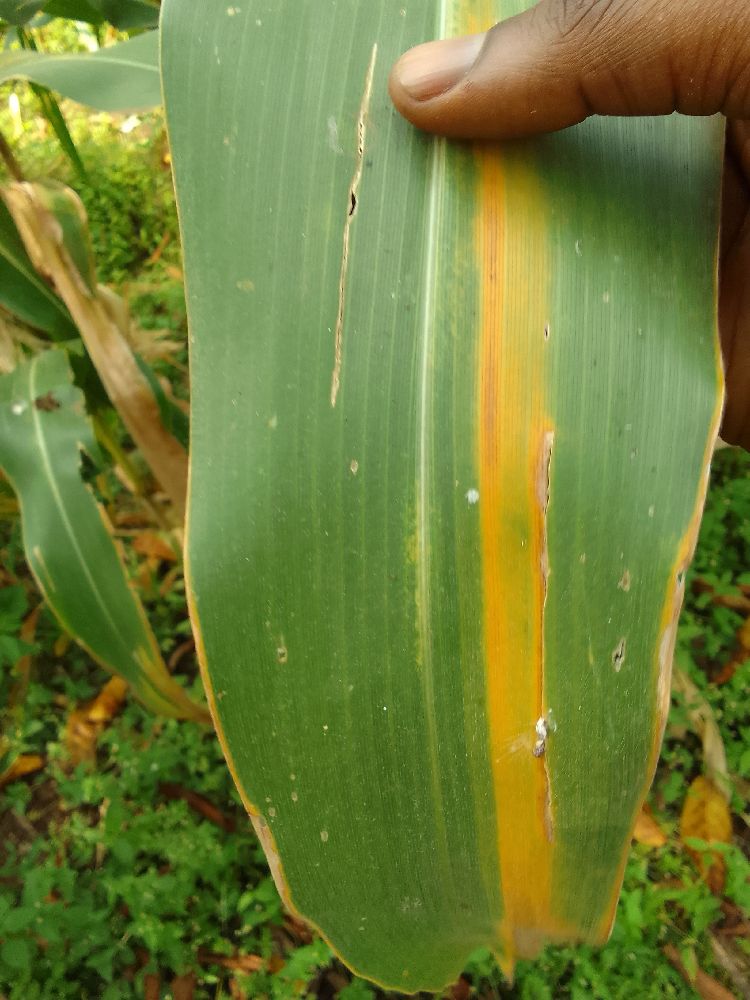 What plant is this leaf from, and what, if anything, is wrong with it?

maize, maize lethal necrosis
